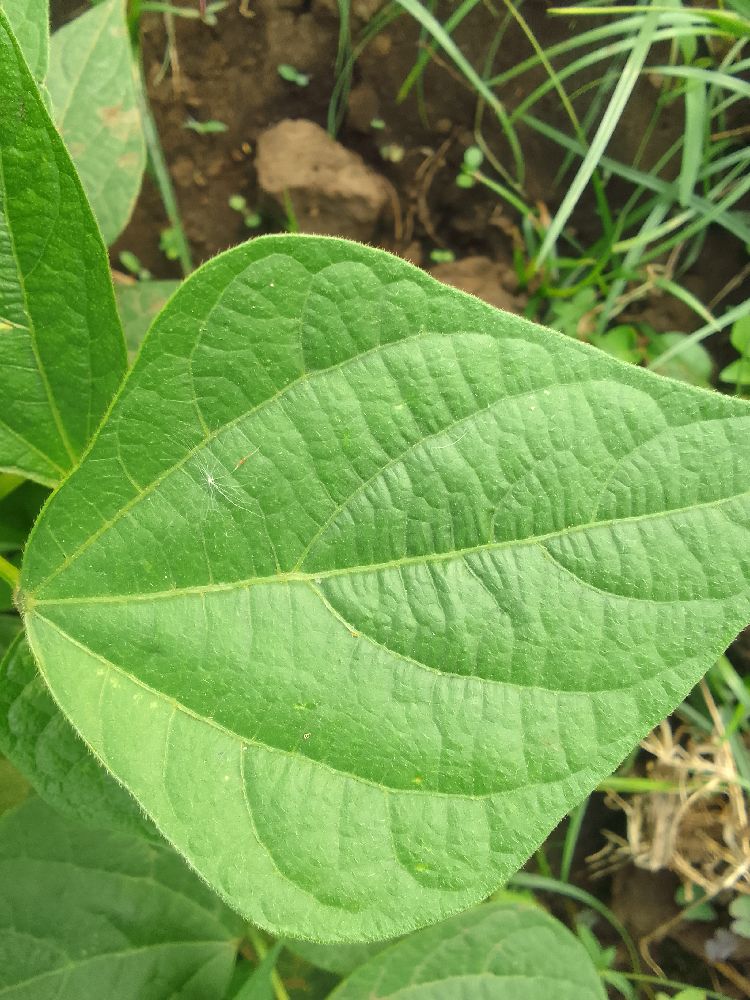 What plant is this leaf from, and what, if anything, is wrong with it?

common bean, healthy
